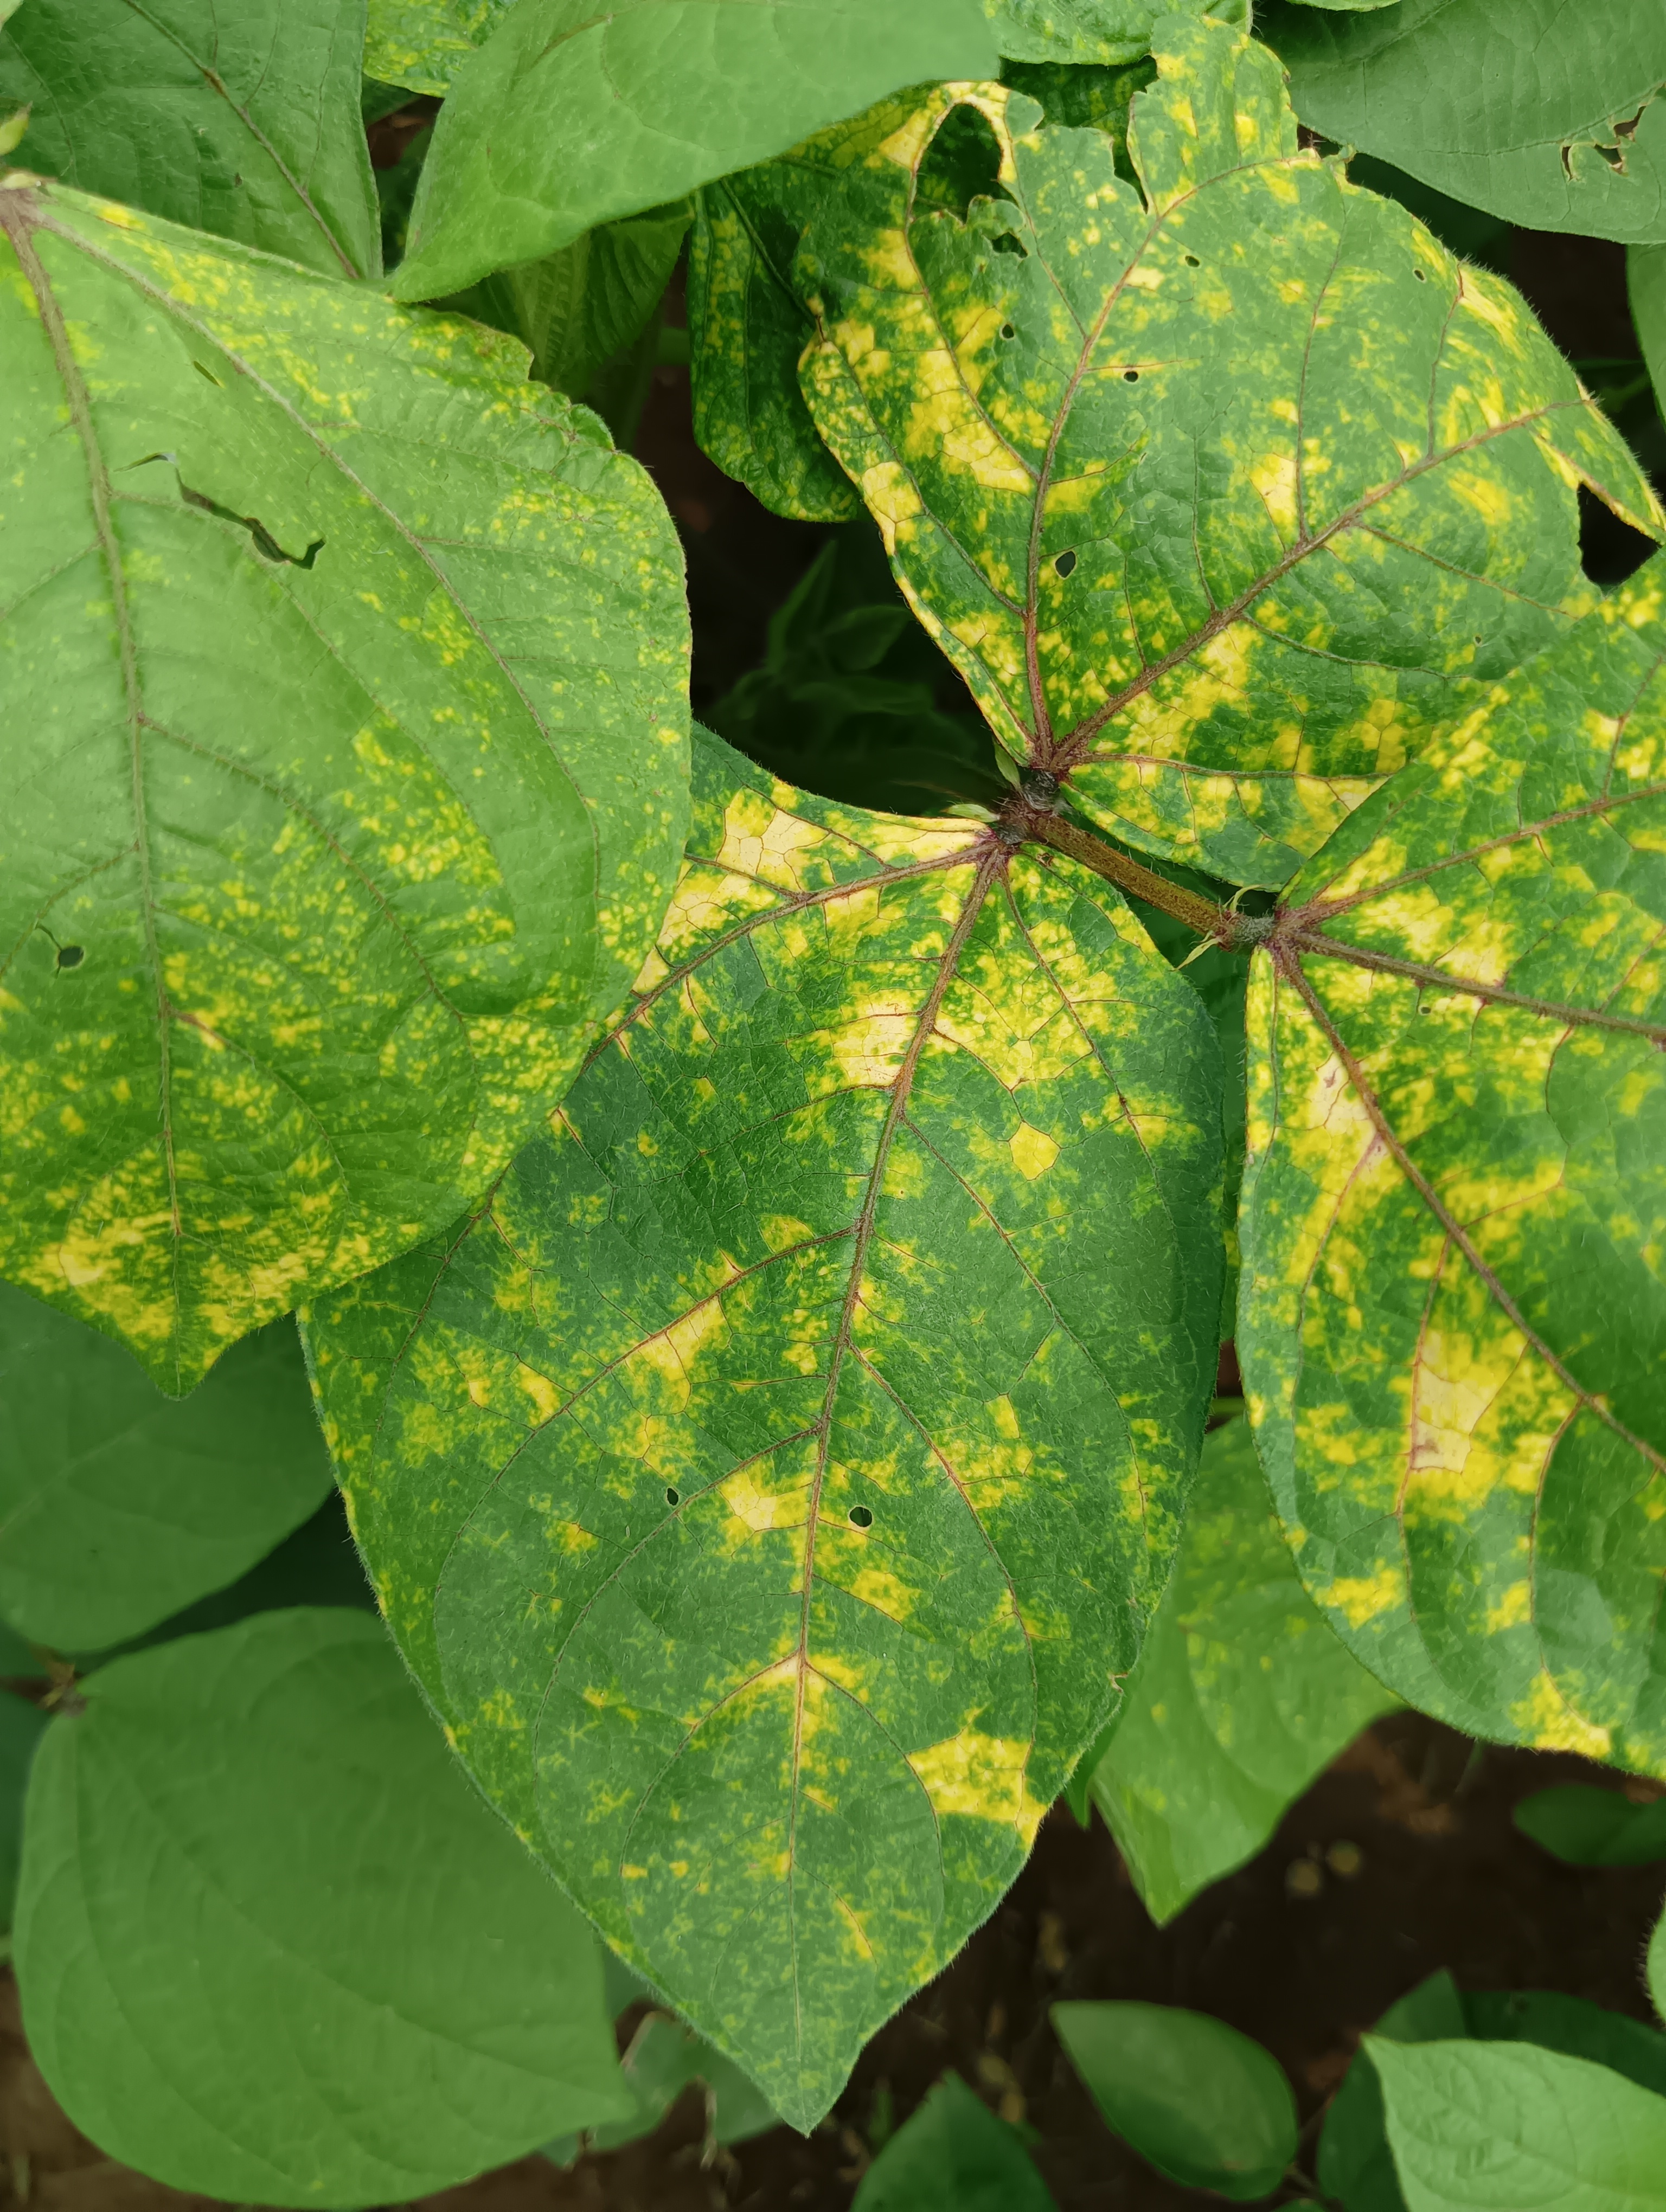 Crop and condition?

mungbean, yellow mosaic
